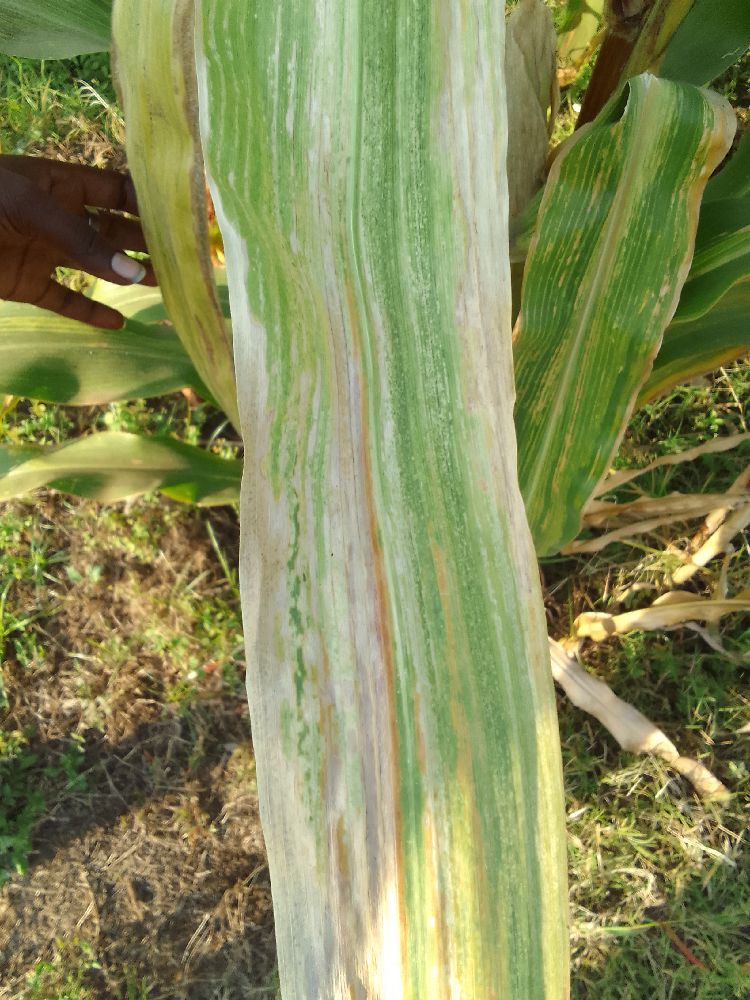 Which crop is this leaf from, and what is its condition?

maize, maize lethal necrosis
